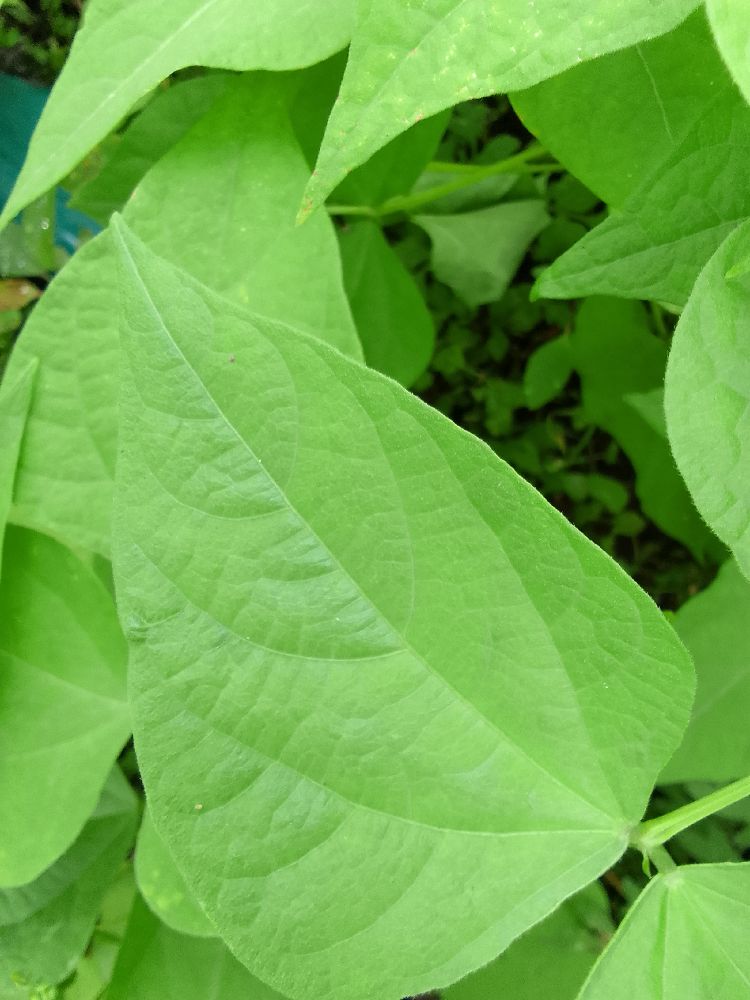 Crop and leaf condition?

common bean, healthy
